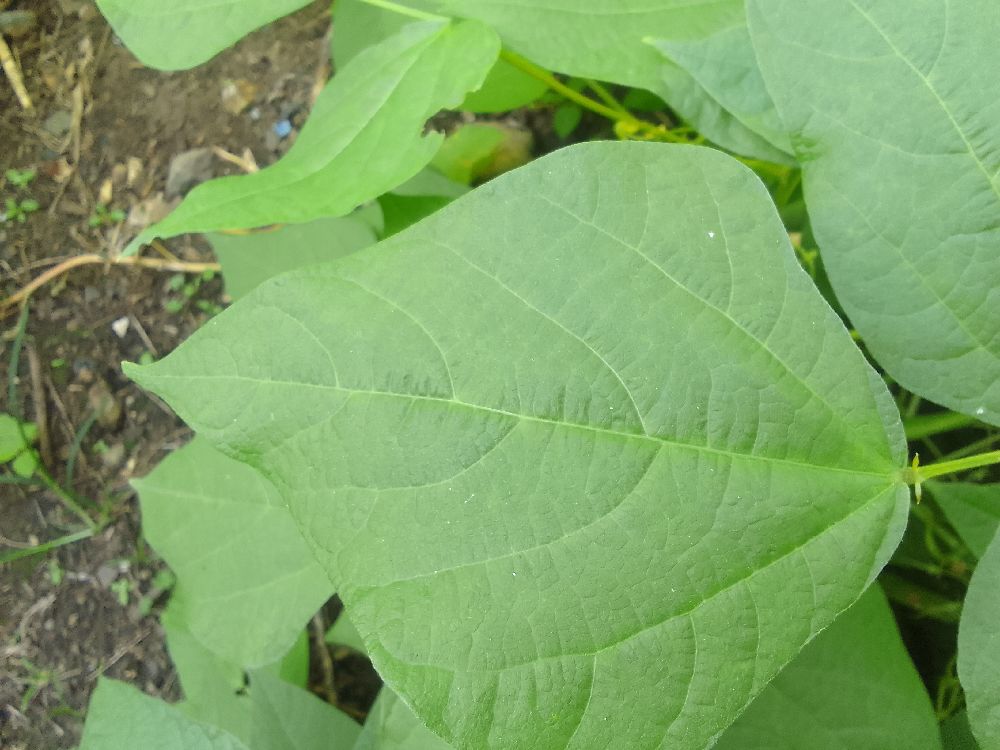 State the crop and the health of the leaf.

common bean, healthy
